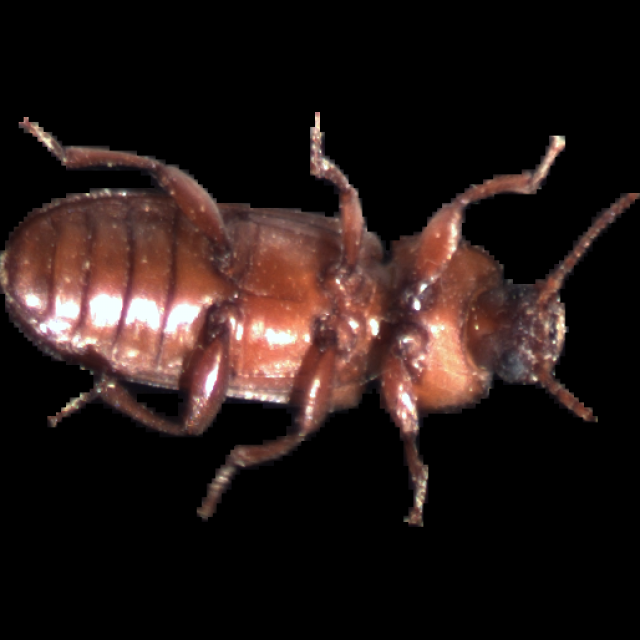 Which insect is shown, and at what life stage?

mealworm beetle
